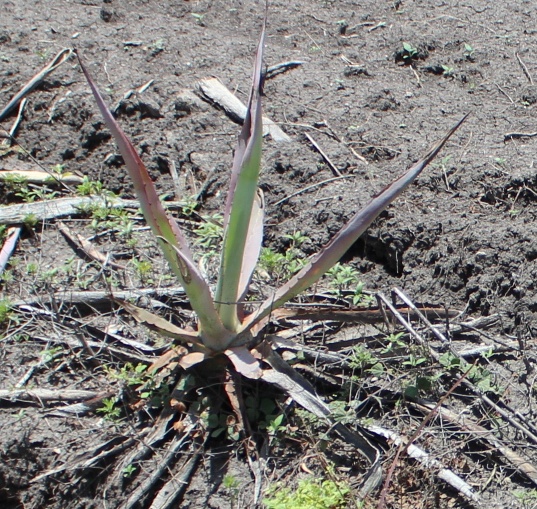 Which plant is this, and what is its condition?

agave, sick
